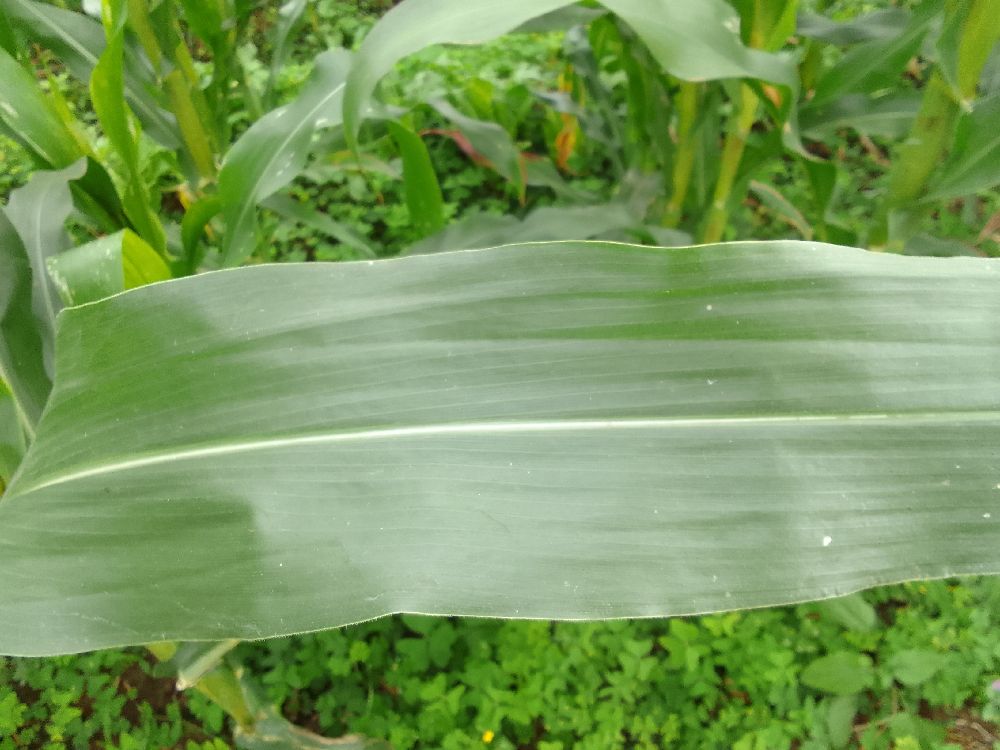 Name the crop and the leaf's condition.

maize, healthy
